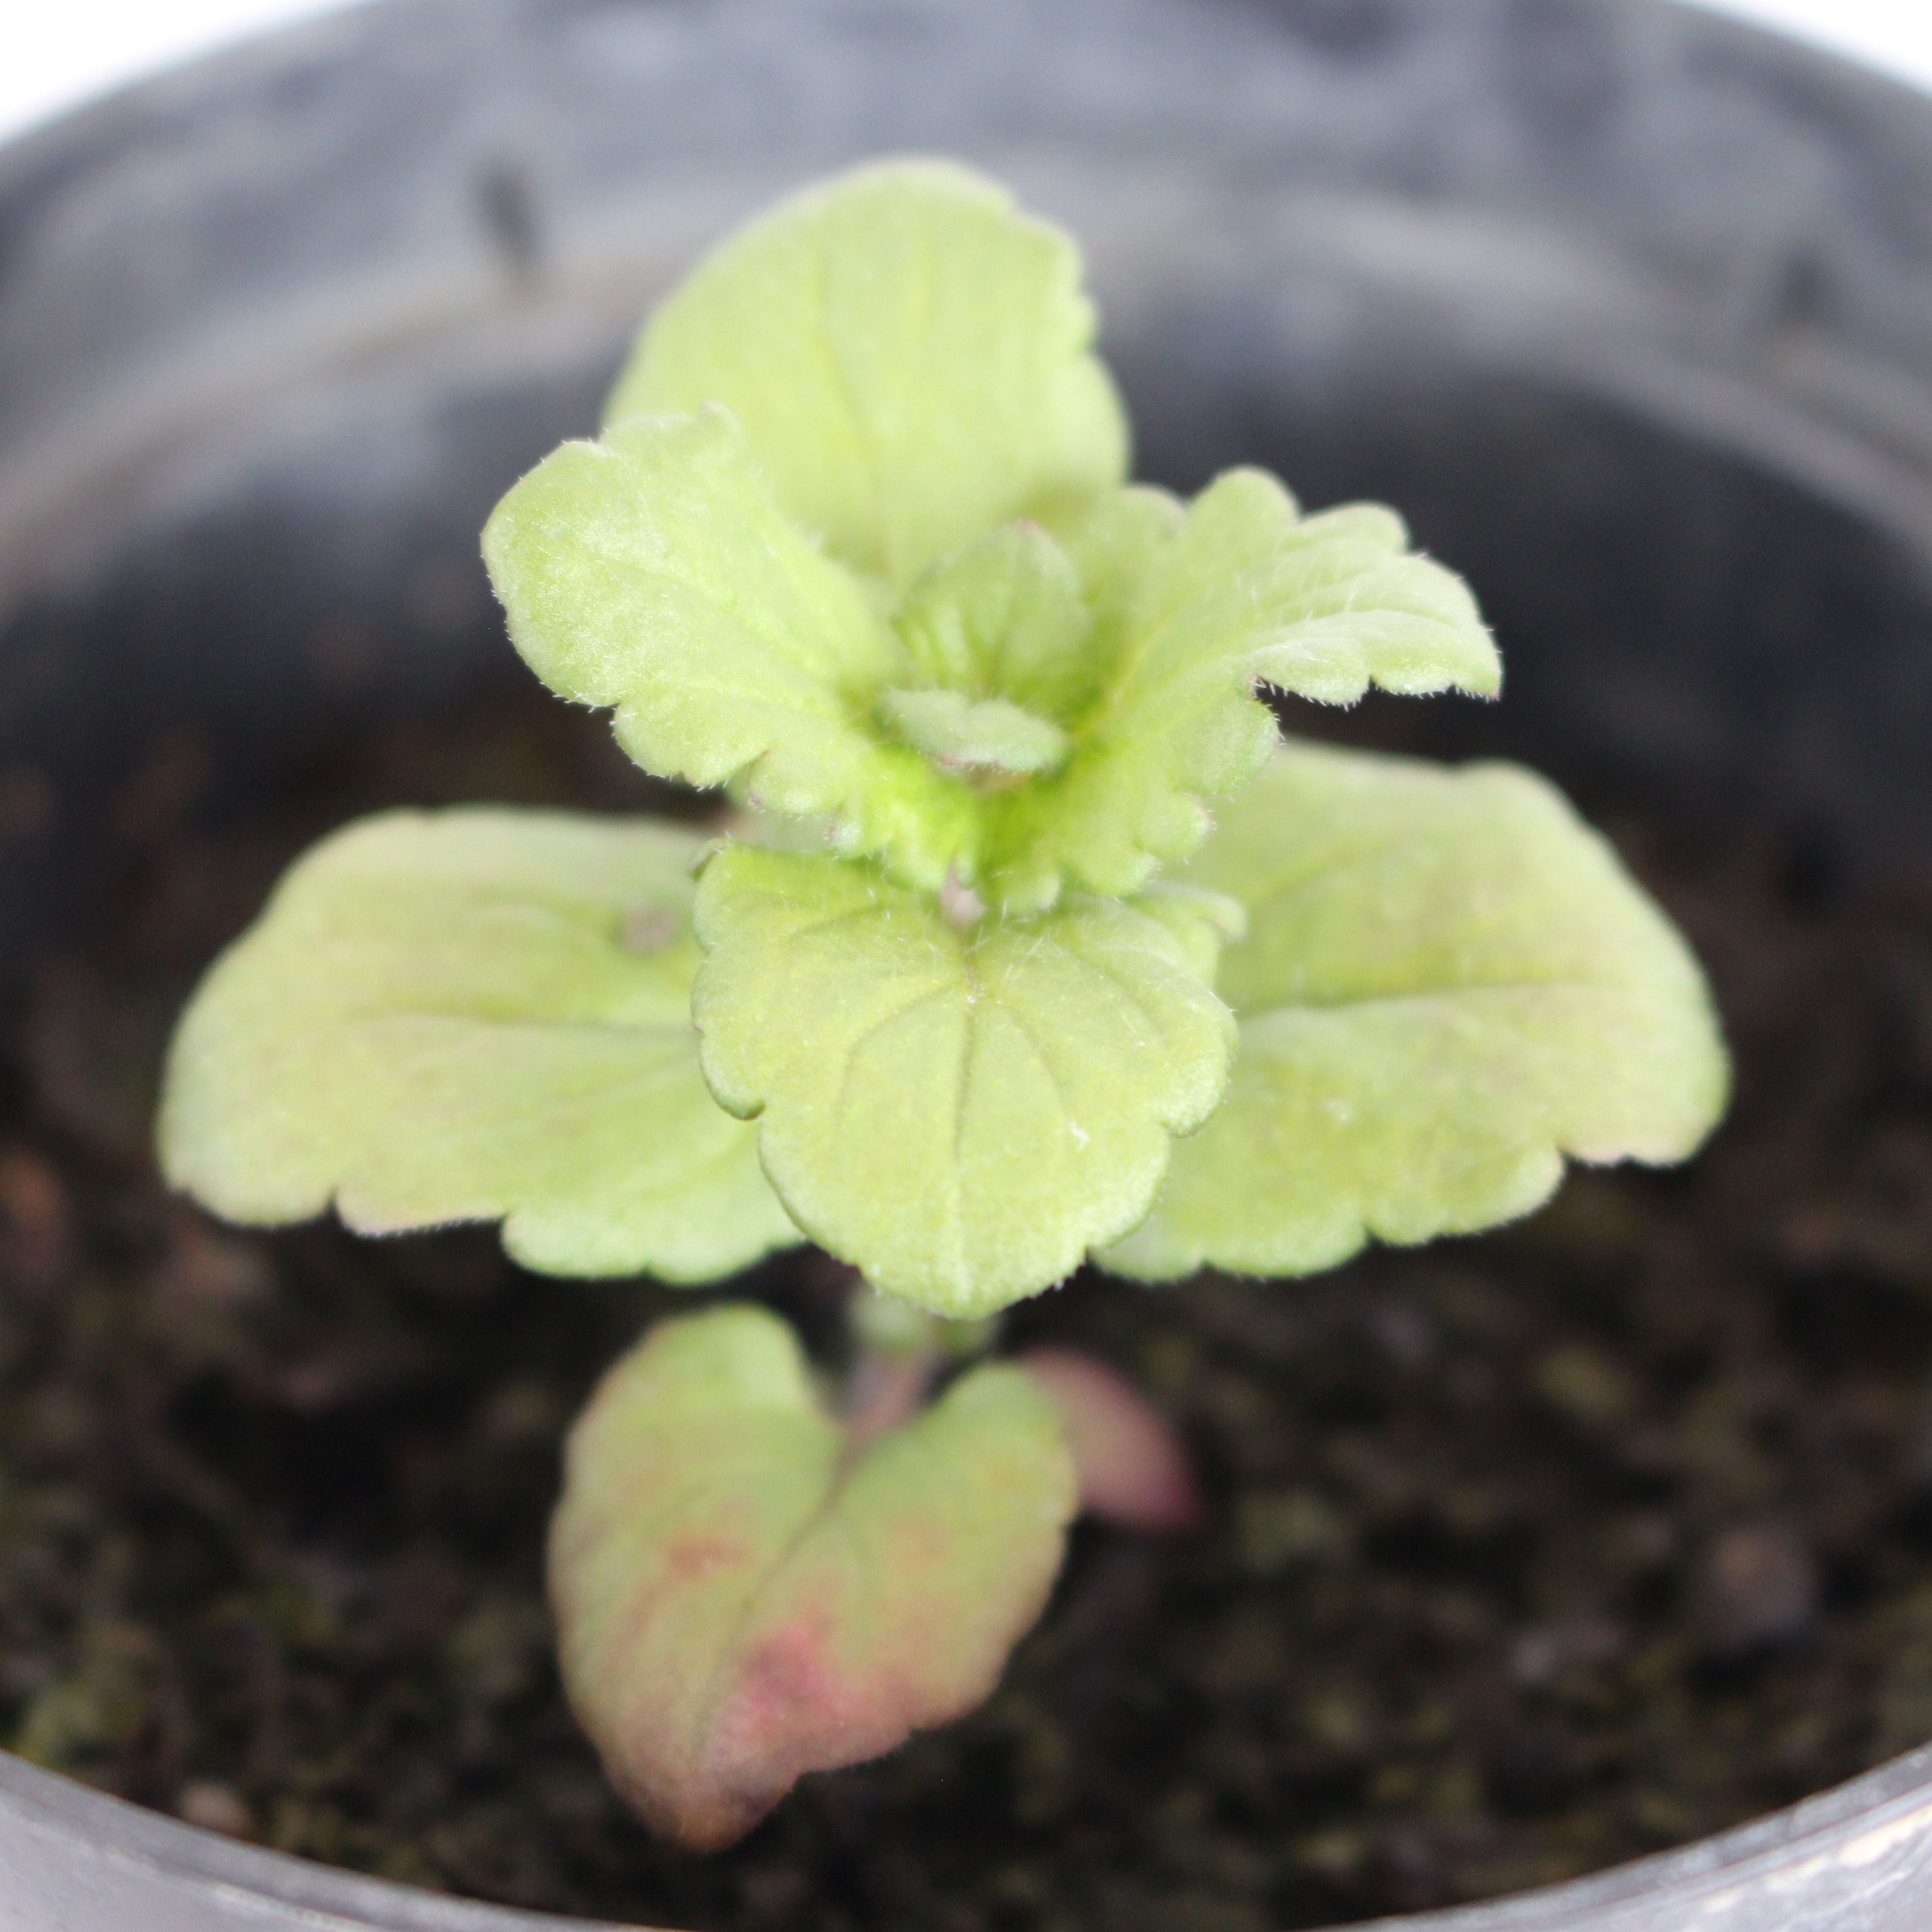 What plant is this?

Veronica persica
